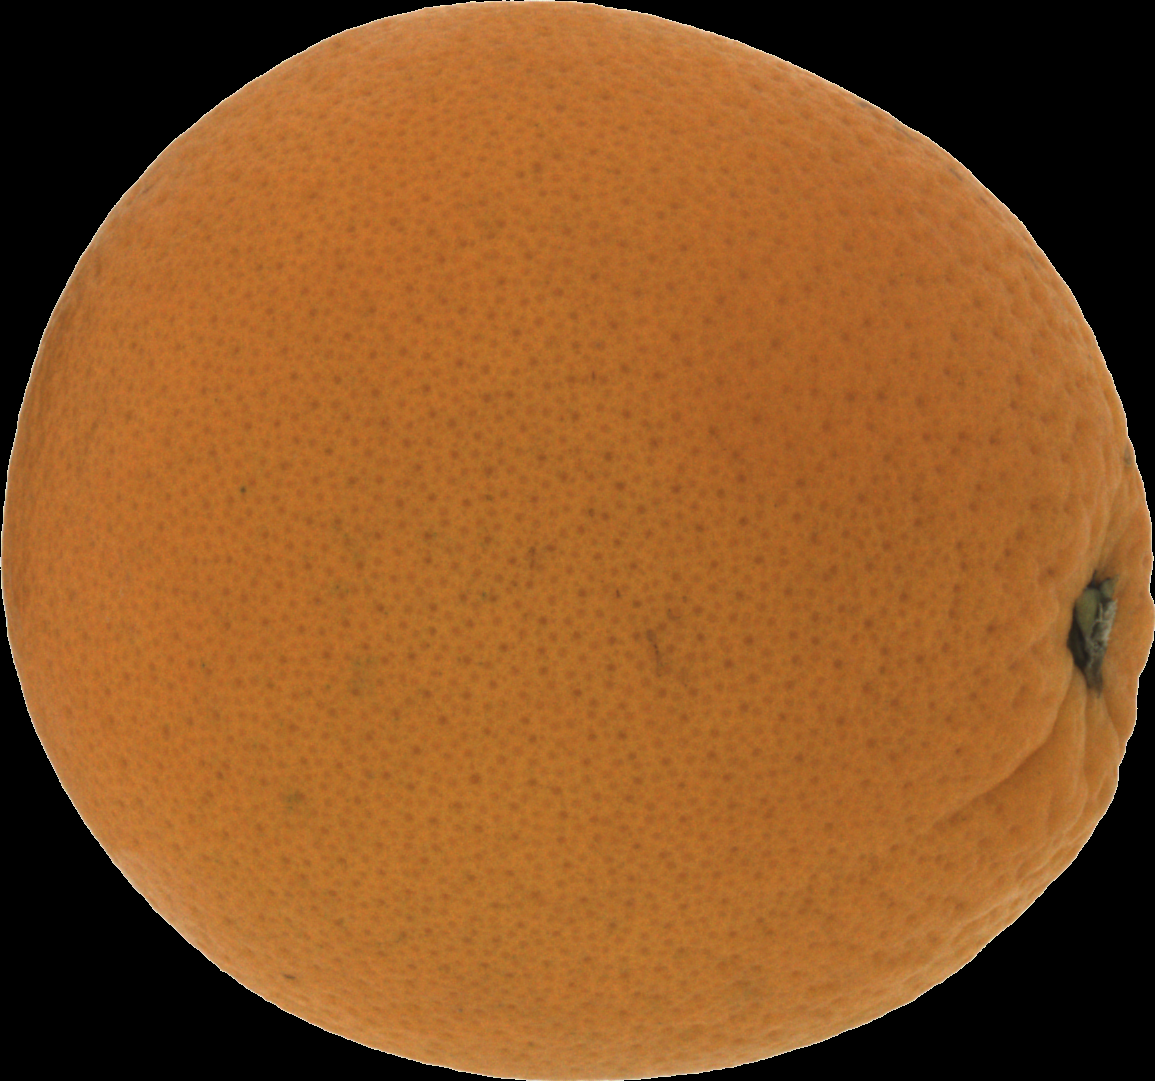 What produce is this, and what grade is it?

orange, good
